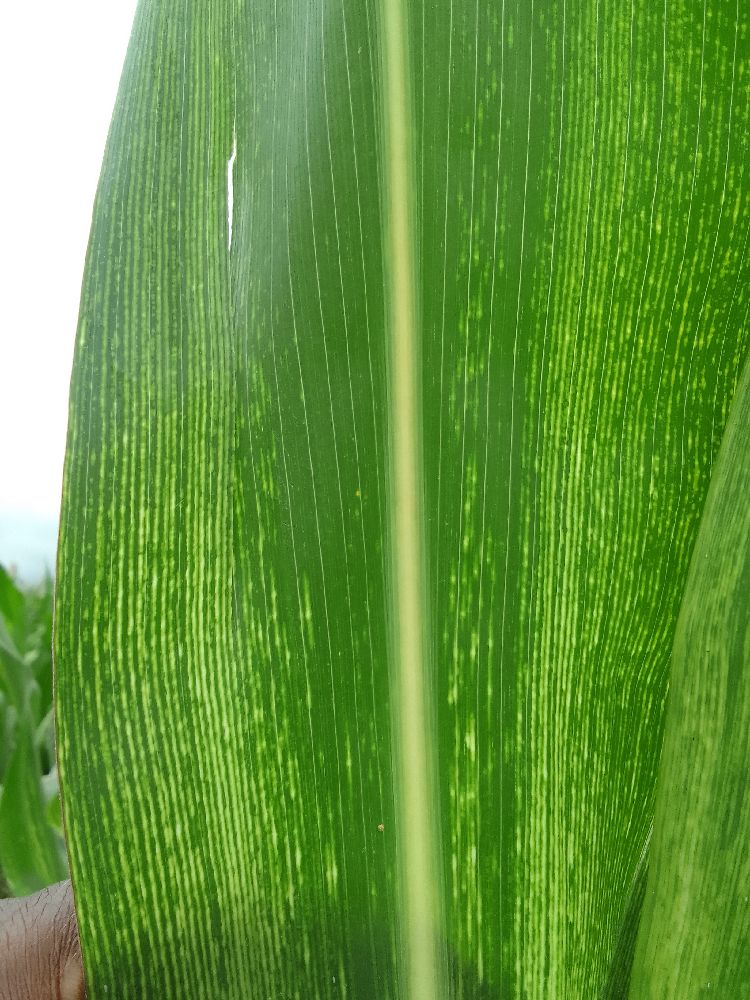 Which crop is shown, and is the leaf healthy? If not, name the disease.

maize, maize streak virus
